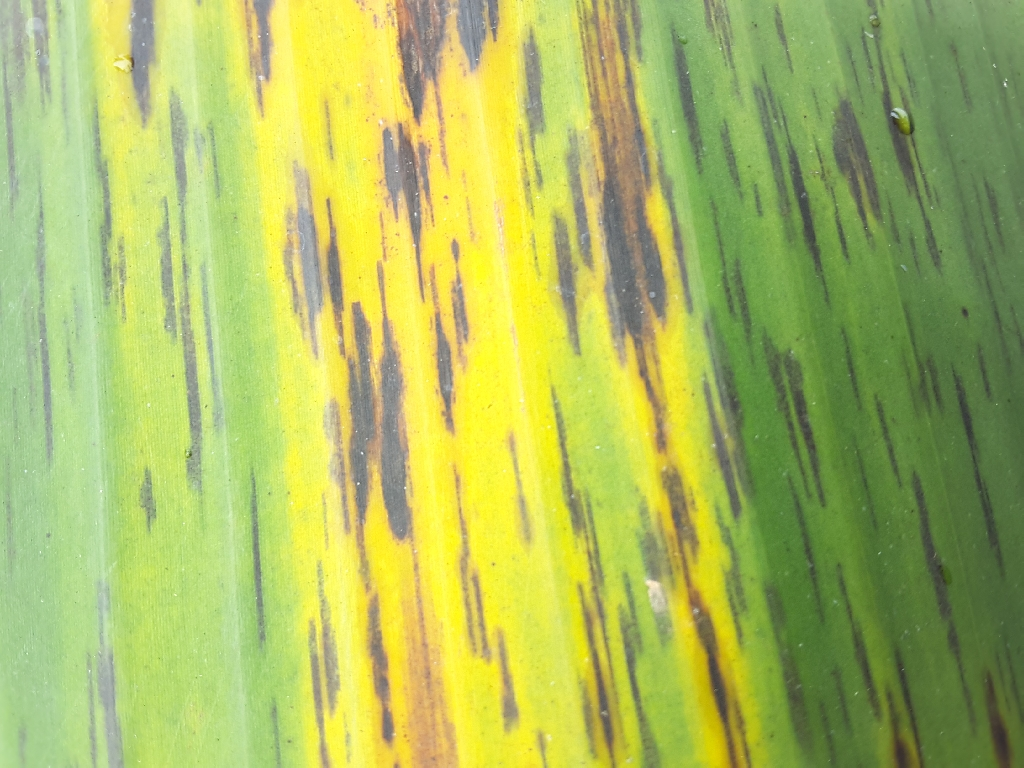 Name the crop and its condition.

banana, black sigatoka
